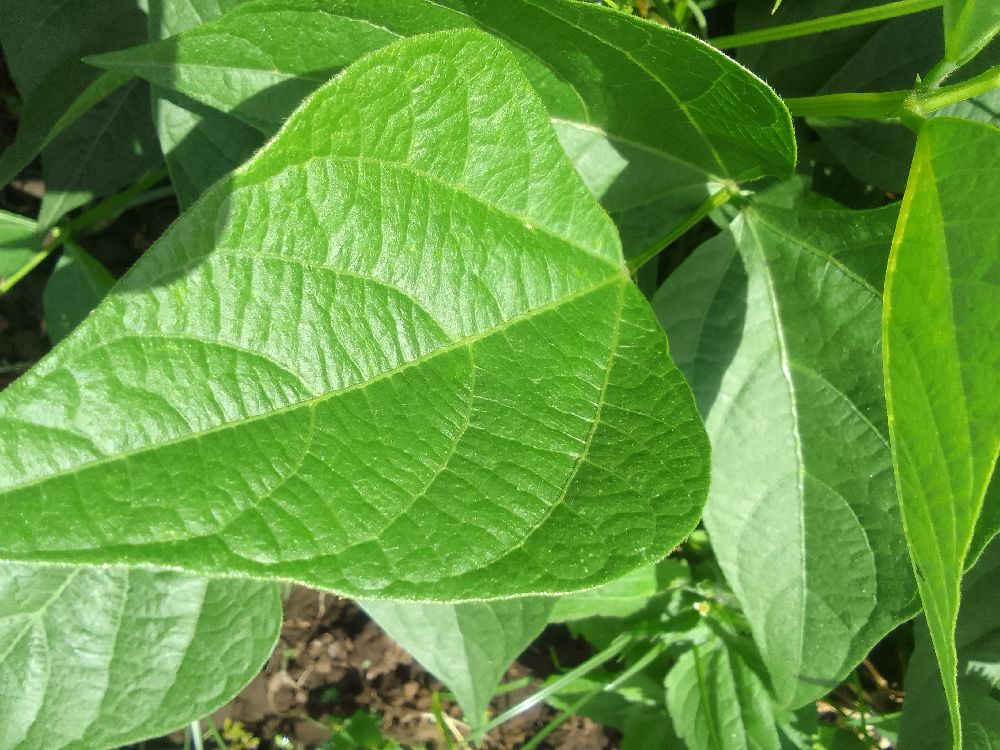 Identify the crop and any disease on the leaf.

common bean, healthy
